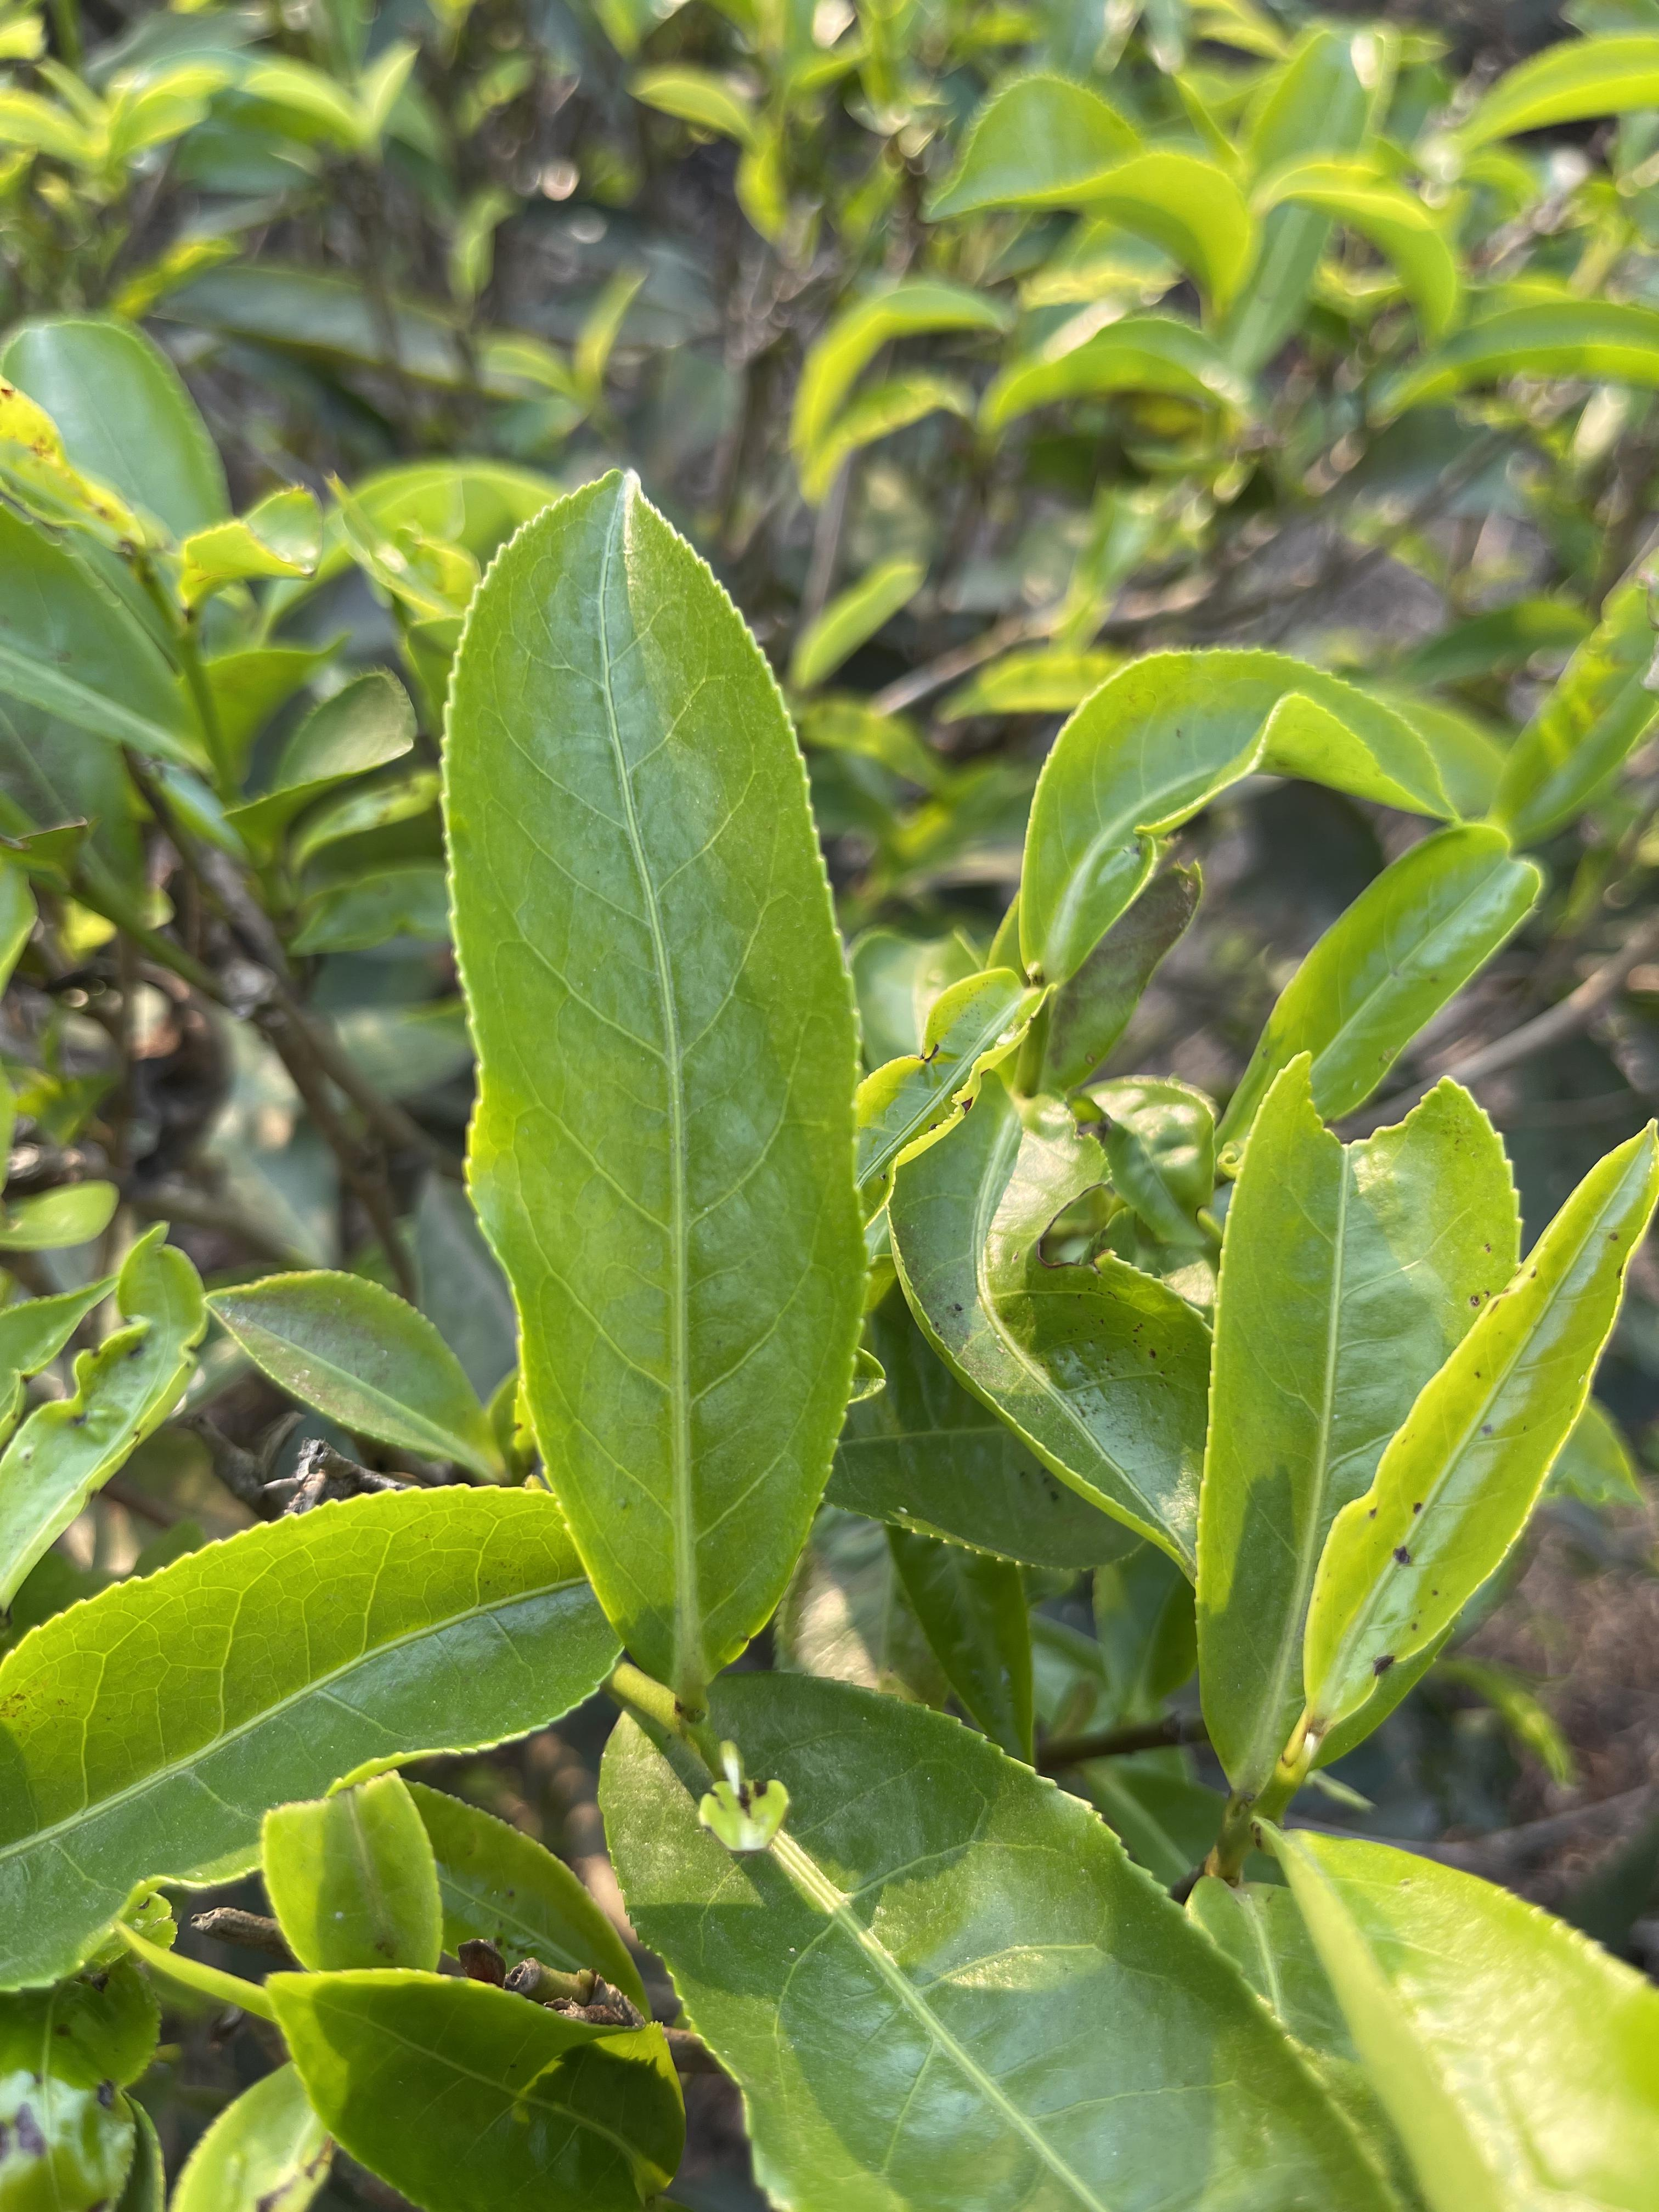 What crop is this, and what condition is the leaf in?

tea, healthy leaf
